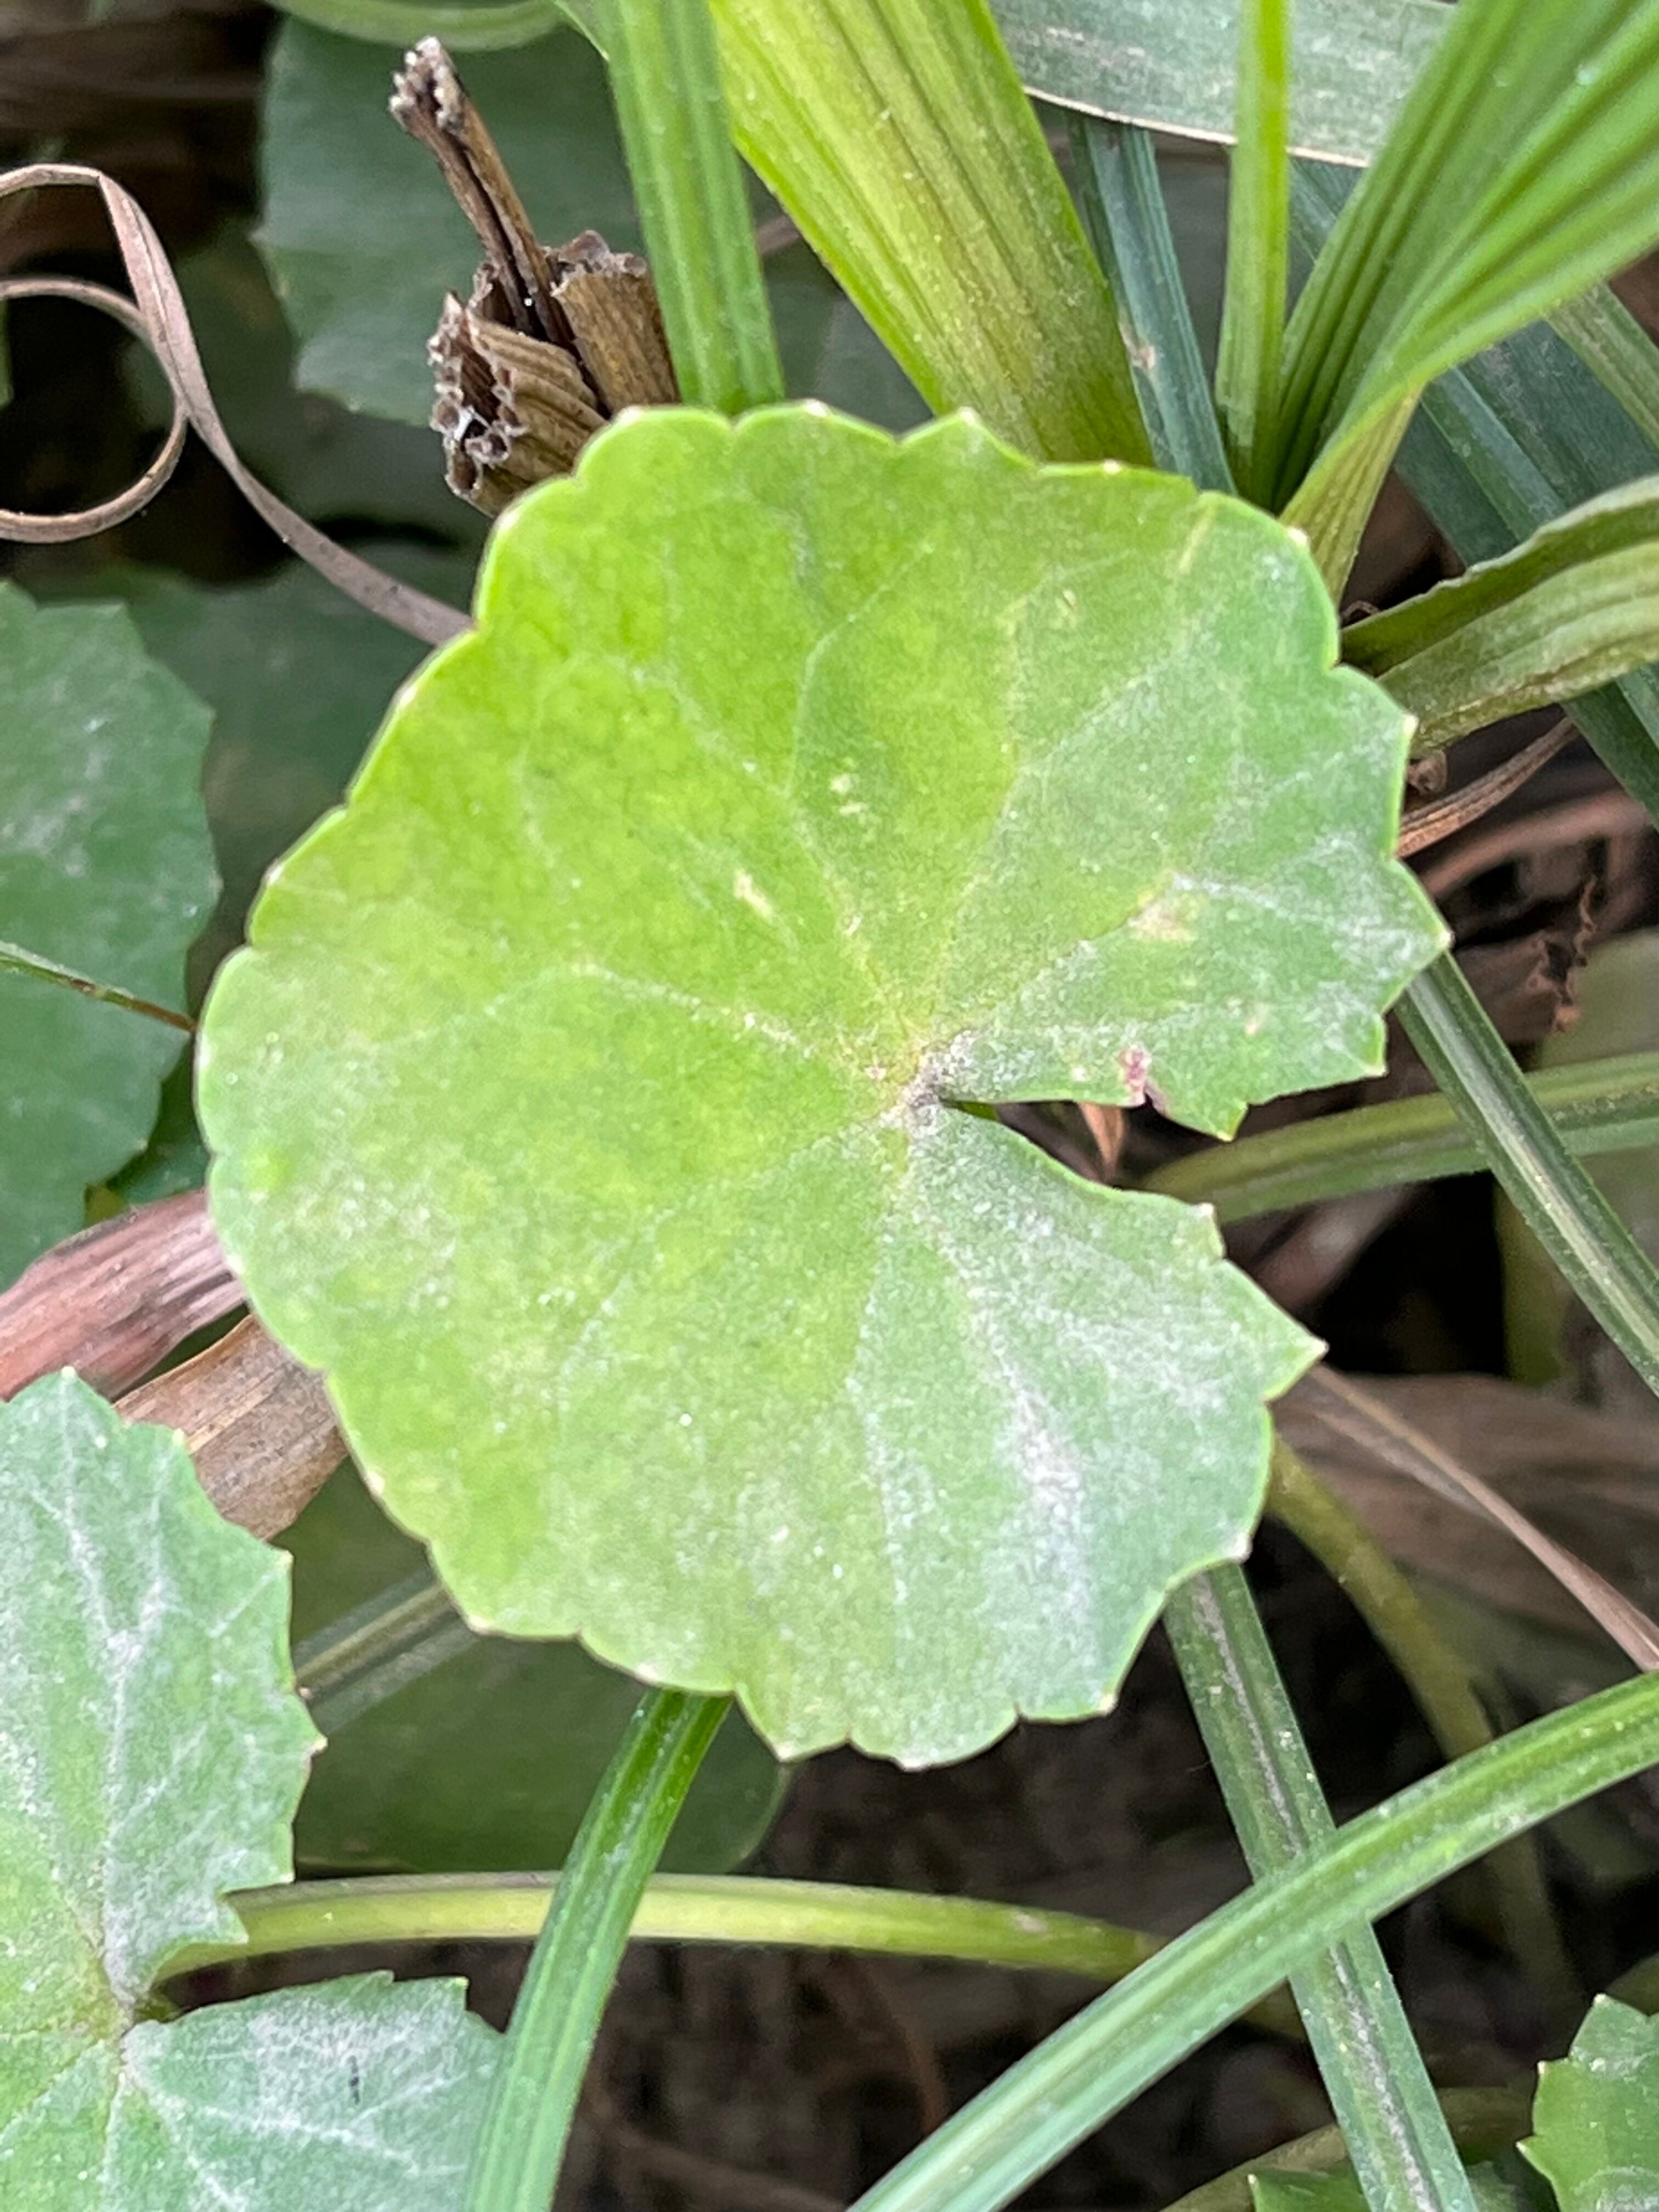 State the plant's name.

thankuni
